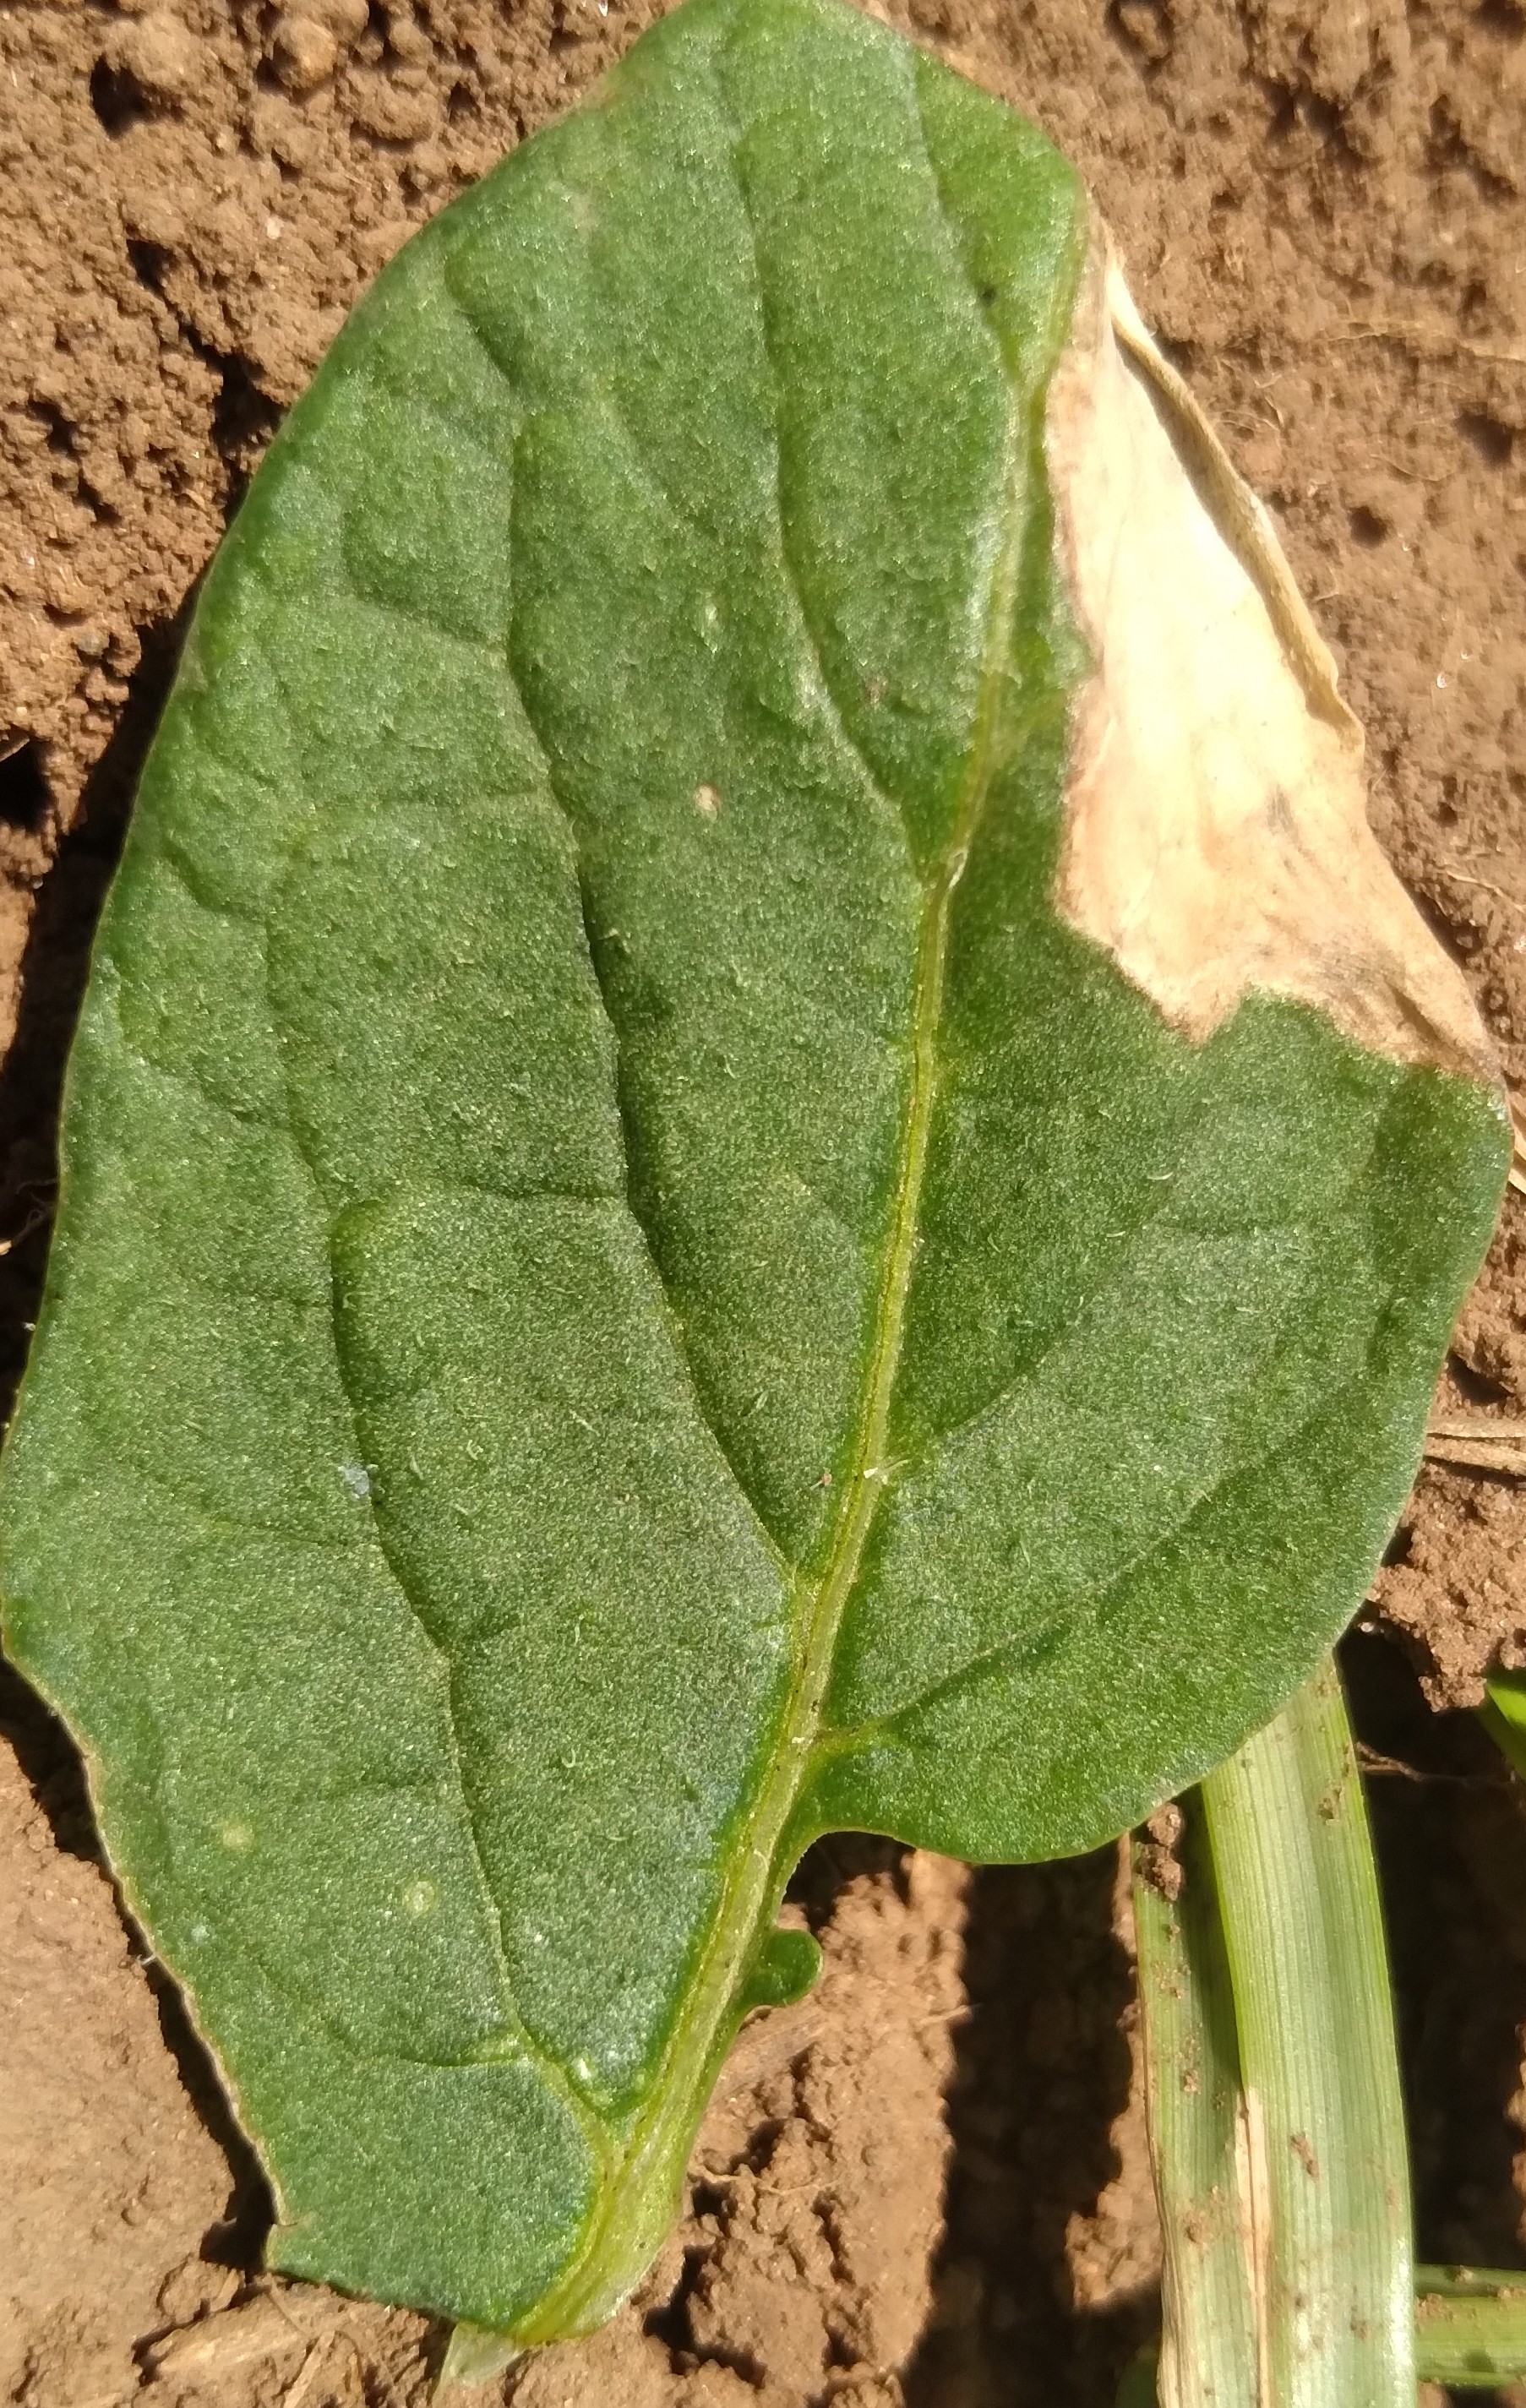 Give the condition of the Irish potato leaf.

early blight
